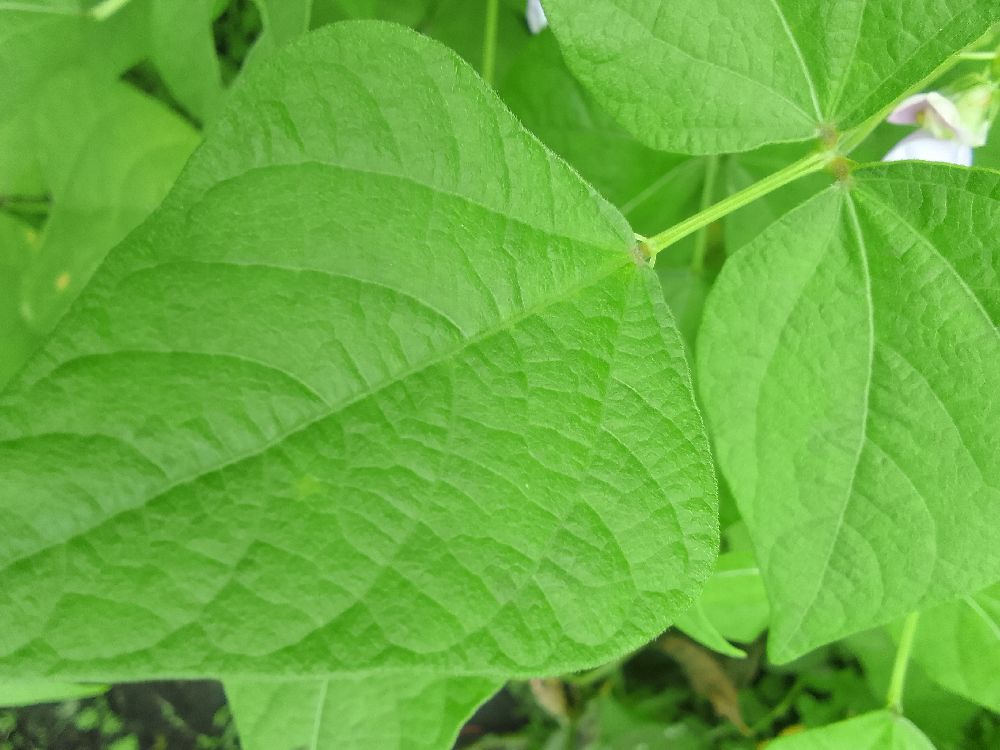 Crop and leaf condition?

common bean, healthy
